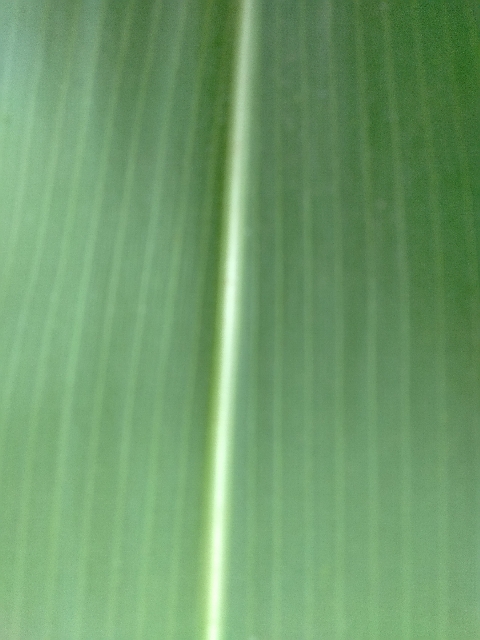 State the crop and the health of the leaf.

maize, healthy
